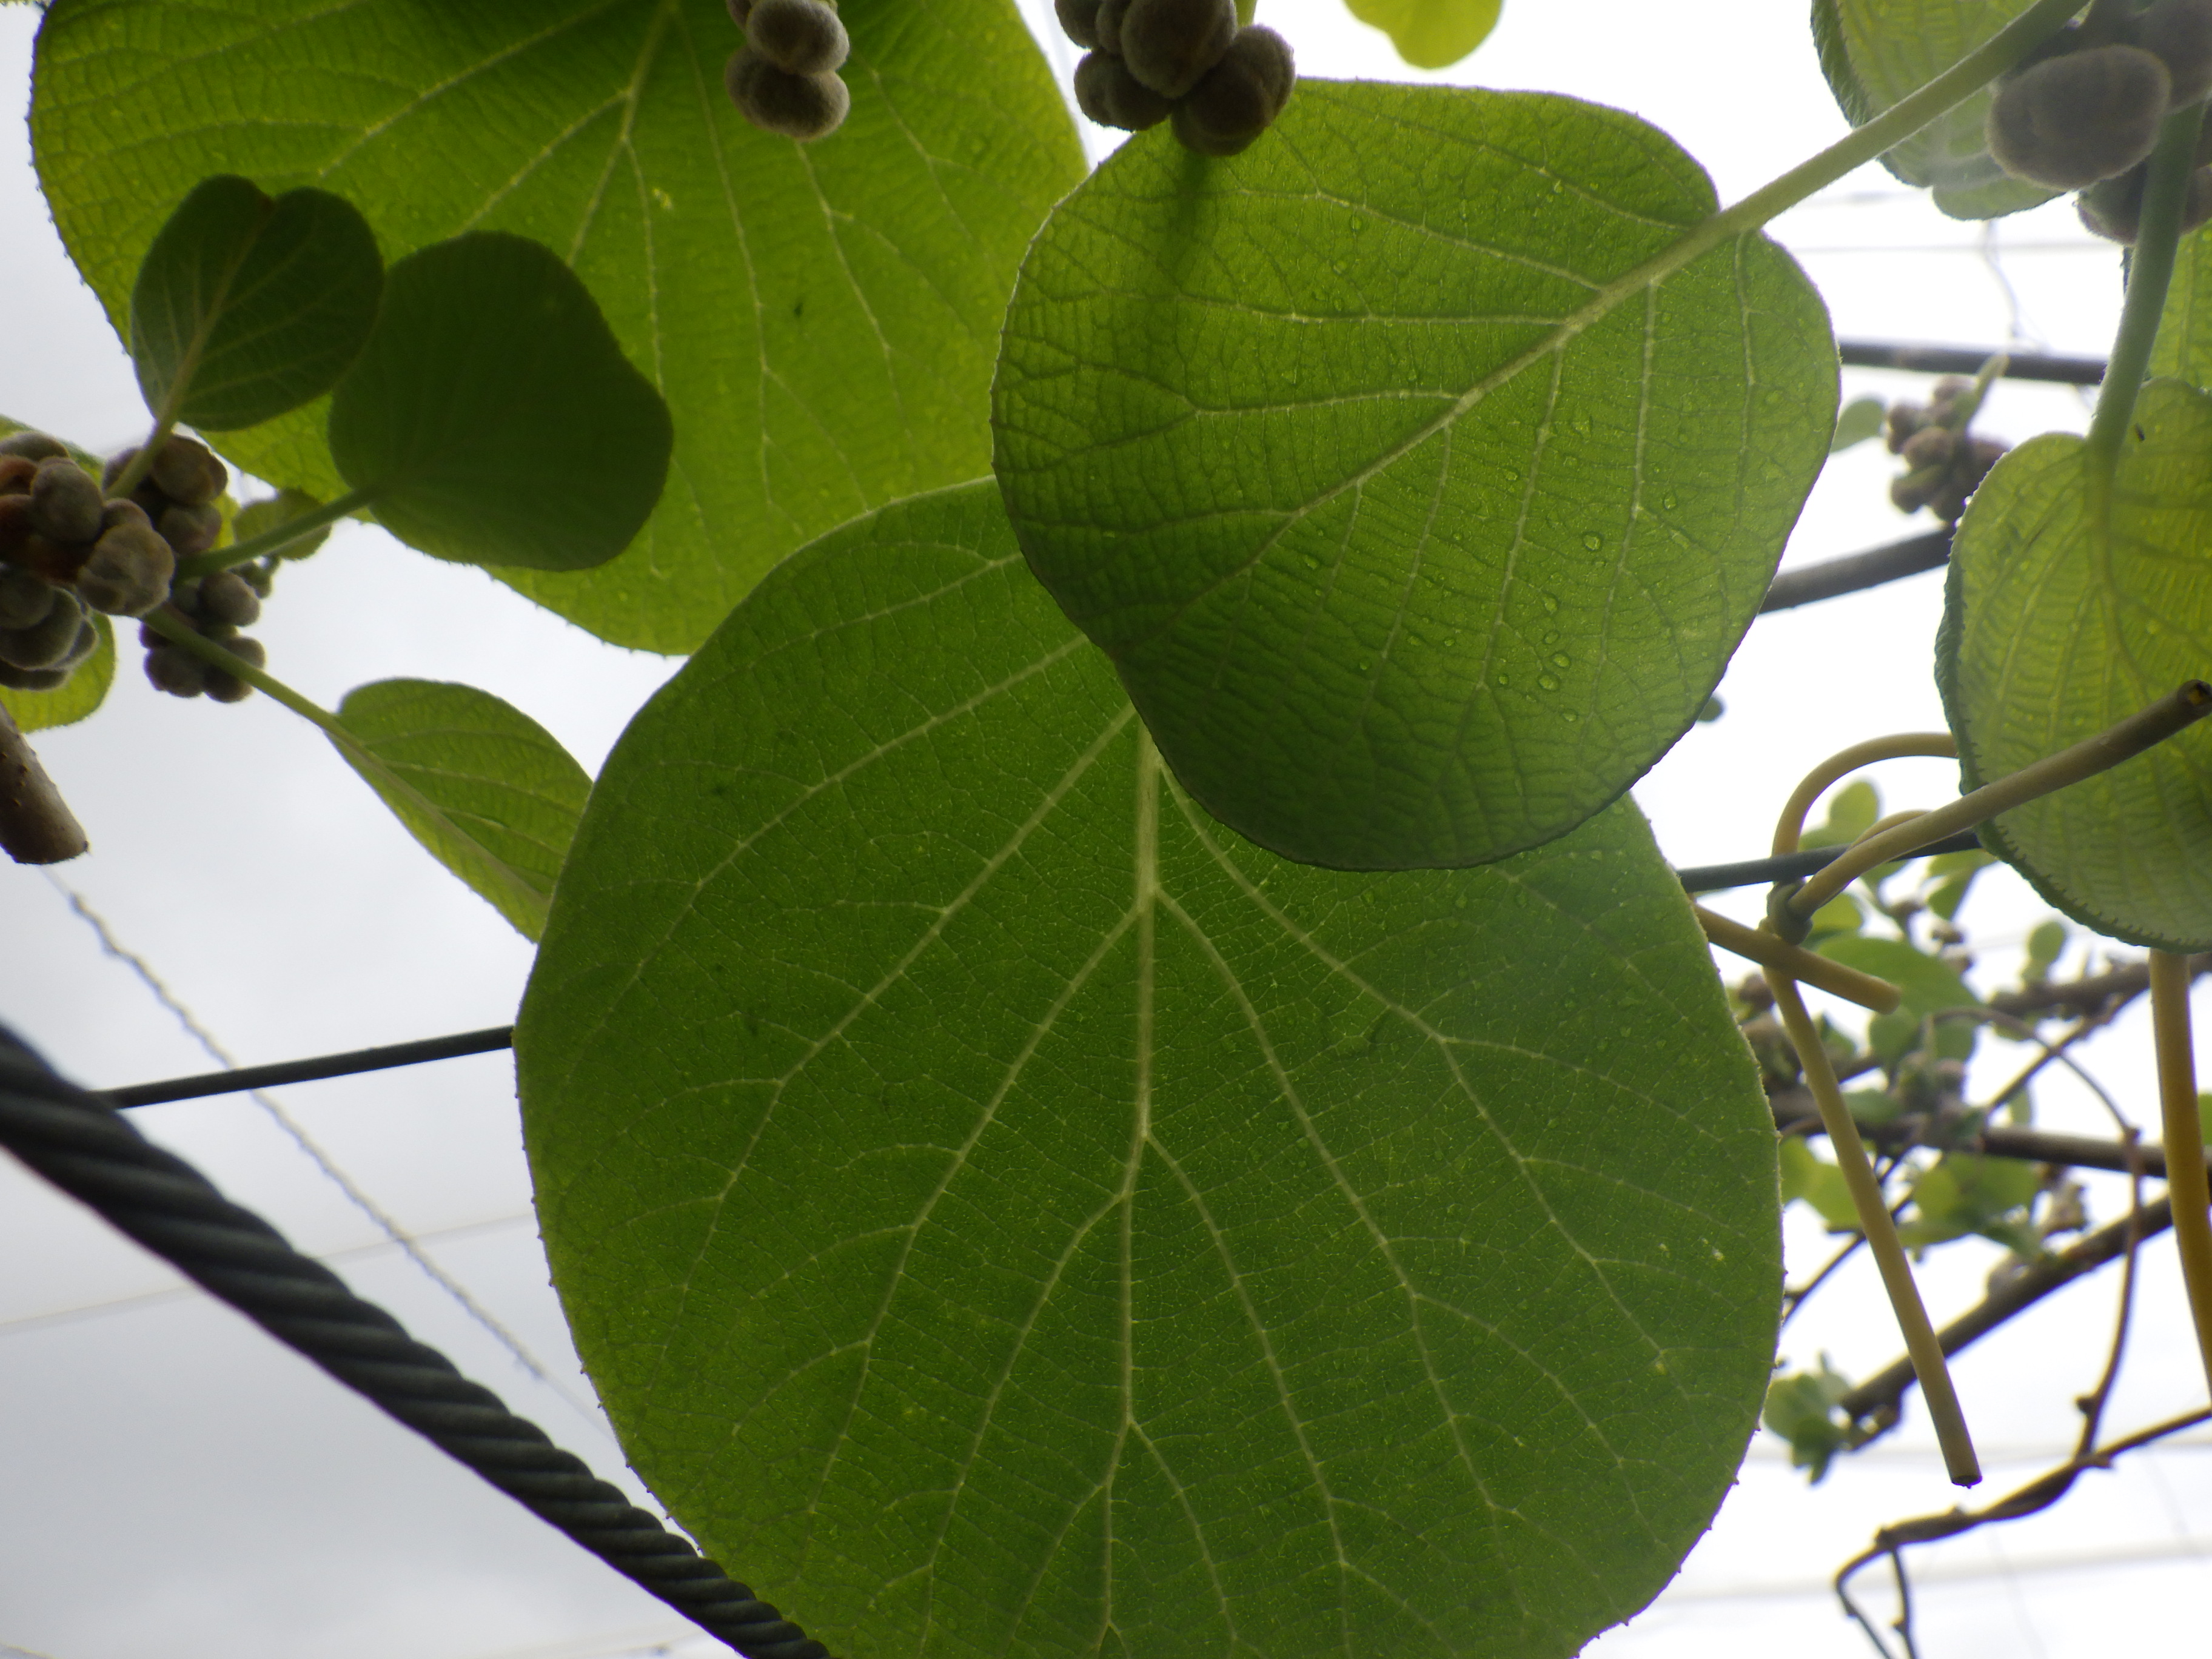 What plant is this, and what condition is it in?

kiwi, healthy
